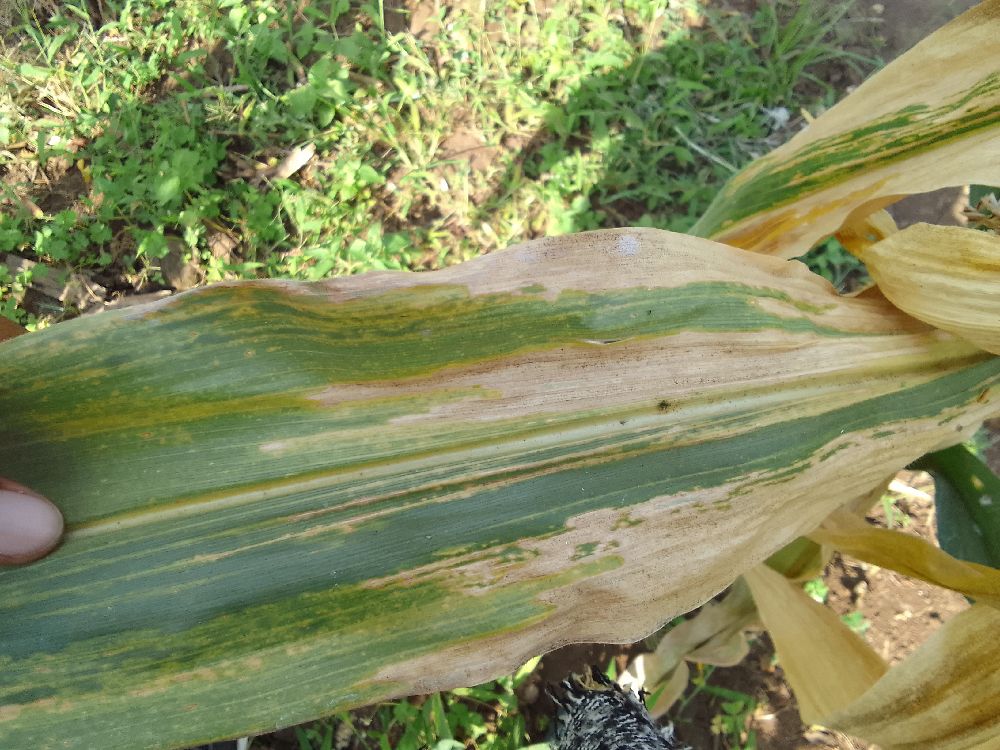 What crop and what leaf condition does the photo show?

maize, maize lethal necrosis
